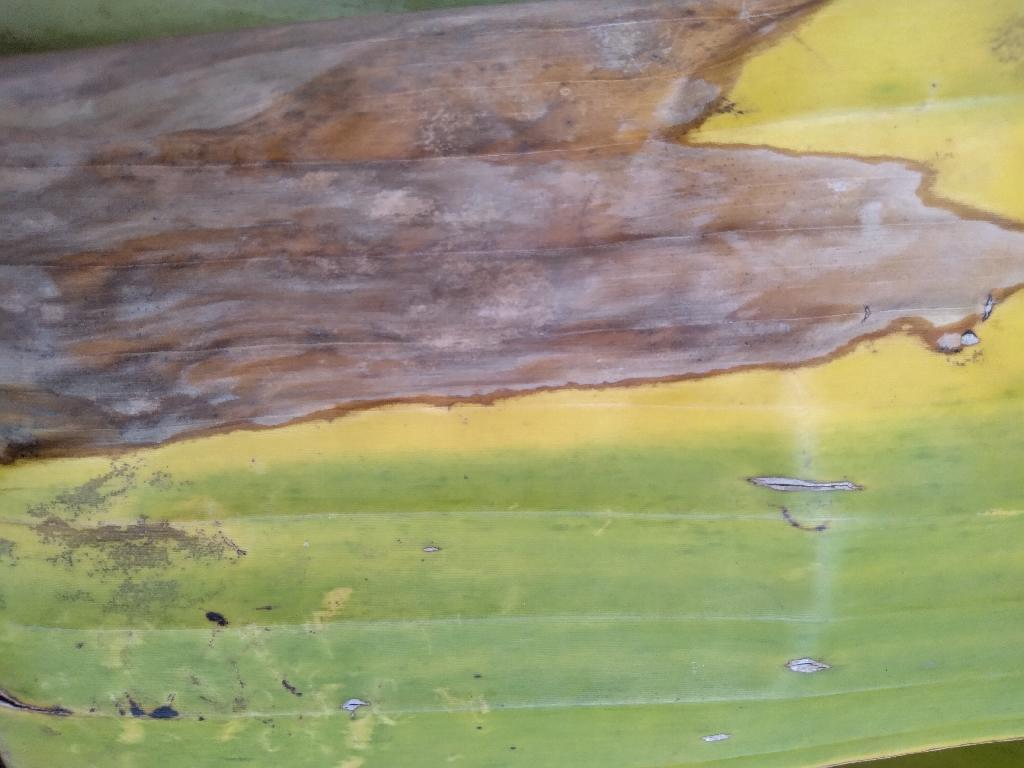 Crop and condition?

banana, fusarium wilt race 1
